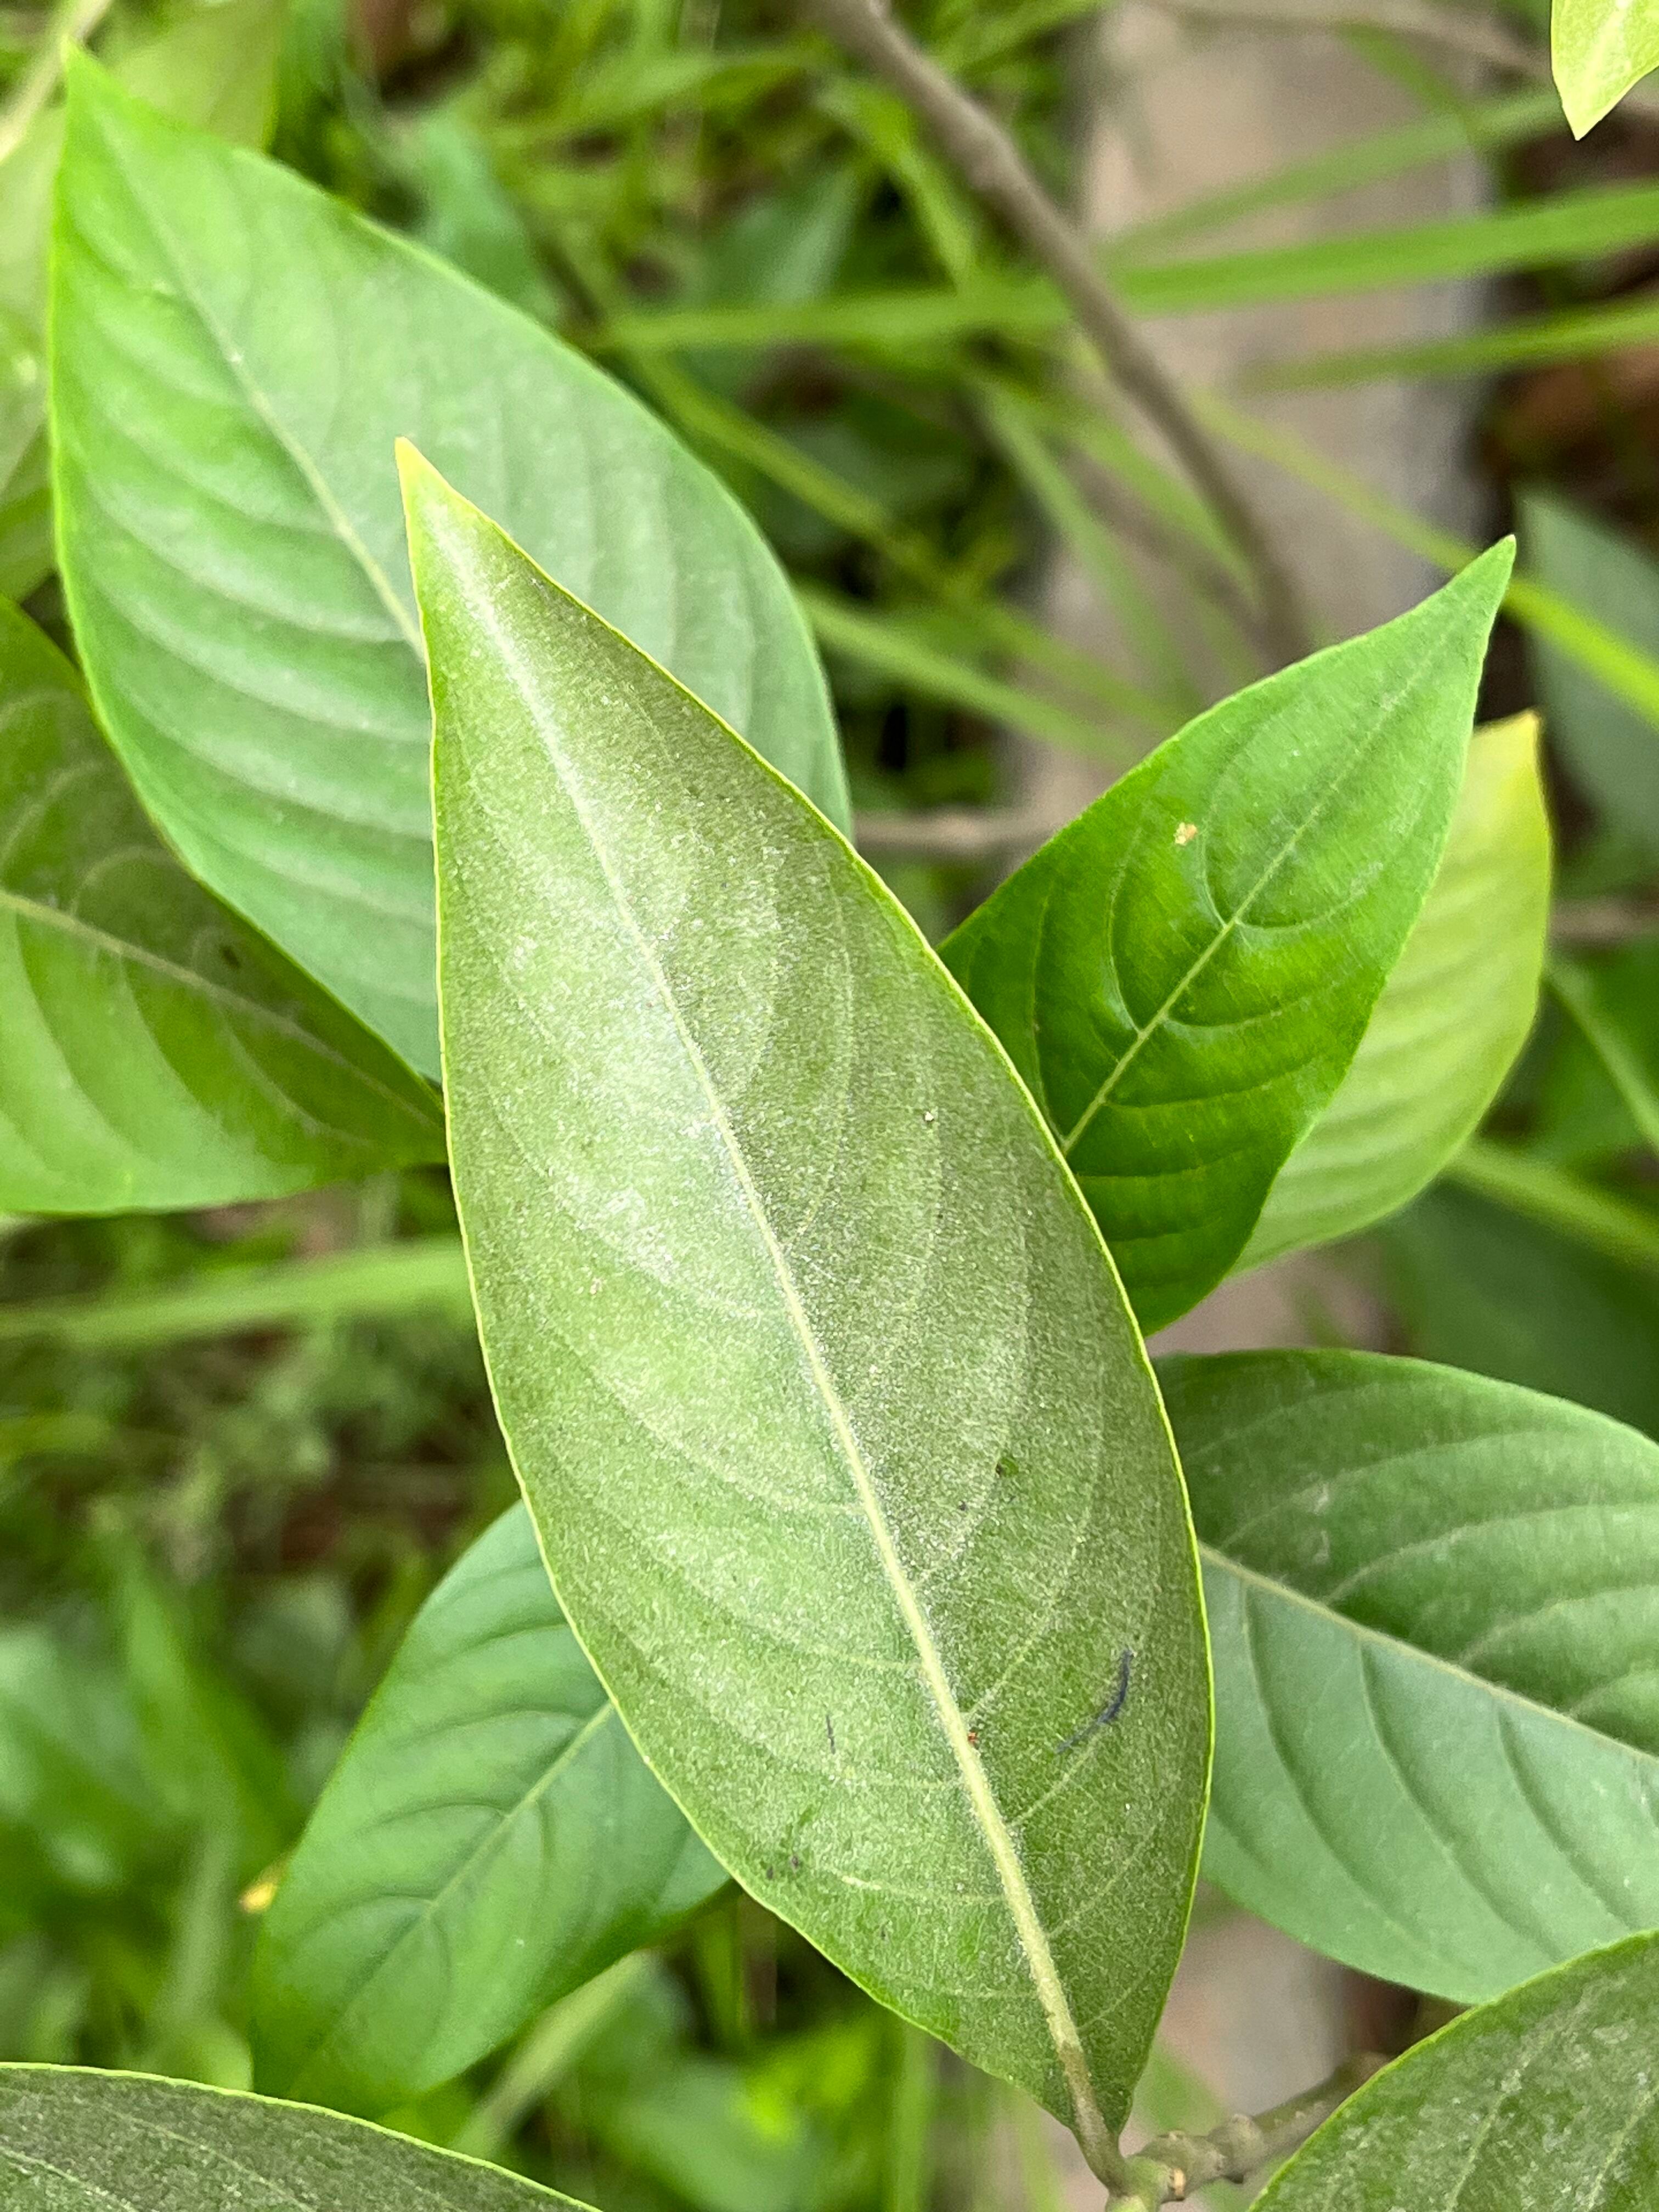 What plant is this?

vasaka
